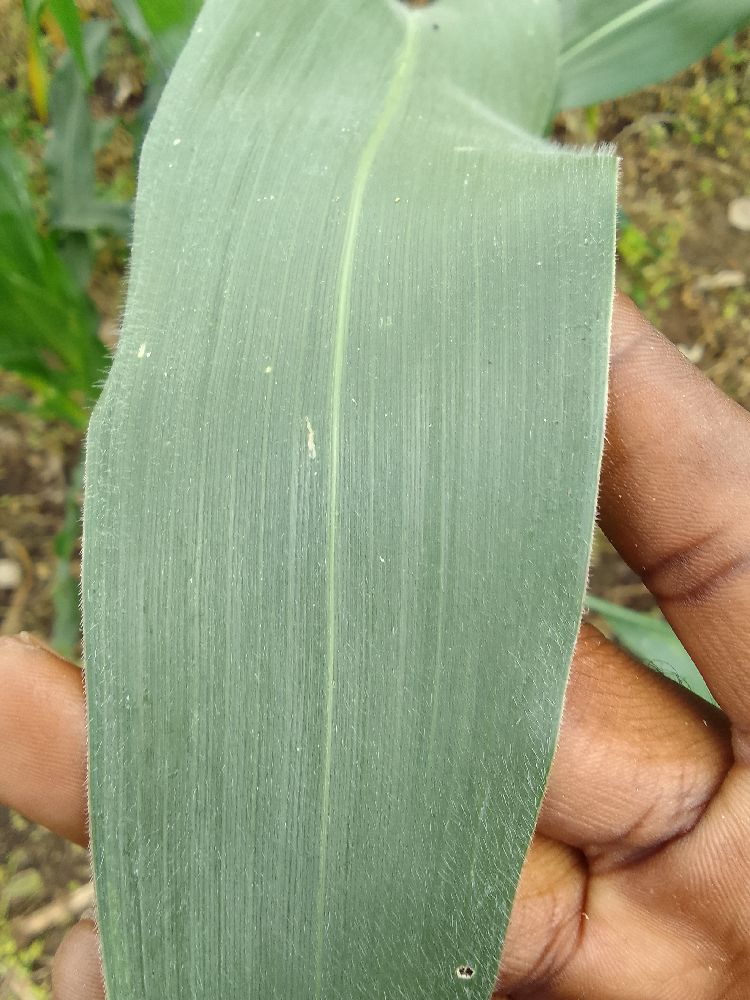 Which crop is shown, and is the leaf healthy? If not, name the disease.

maize, healthy
